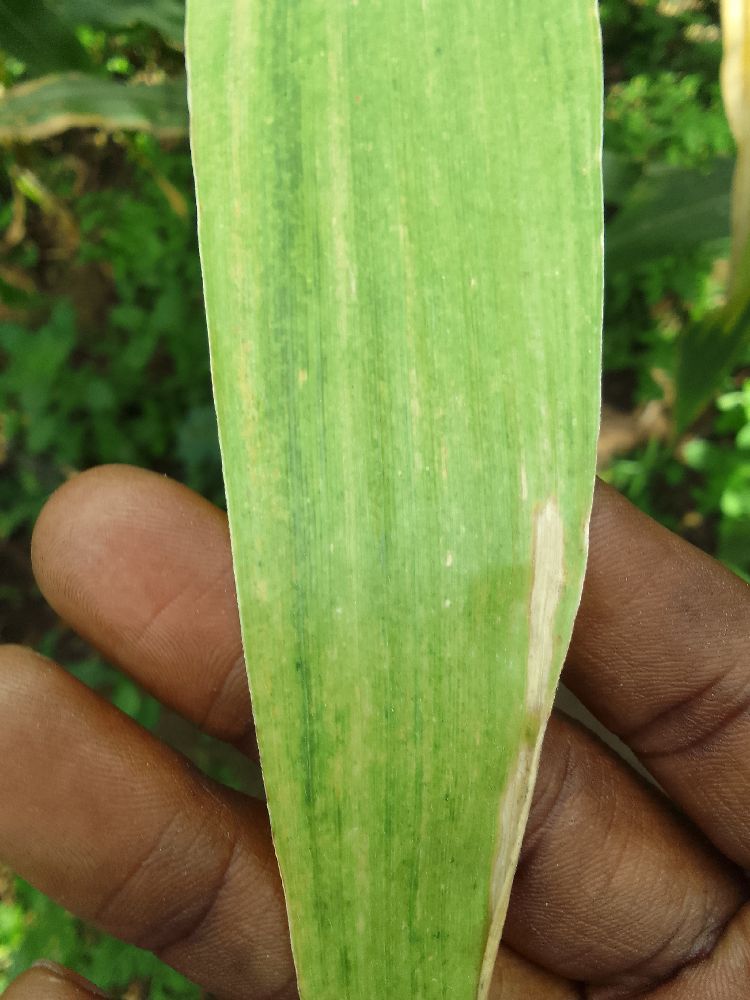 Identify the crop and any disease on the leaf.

maize, maize lethal necrosis
